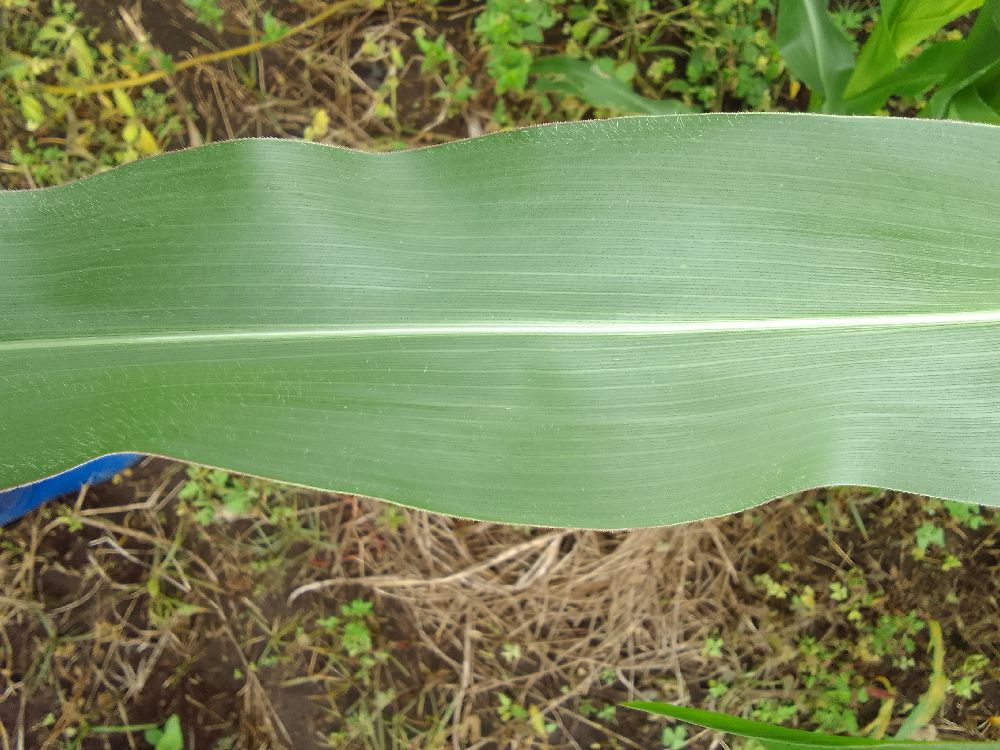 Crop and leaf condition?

maize, healthy
